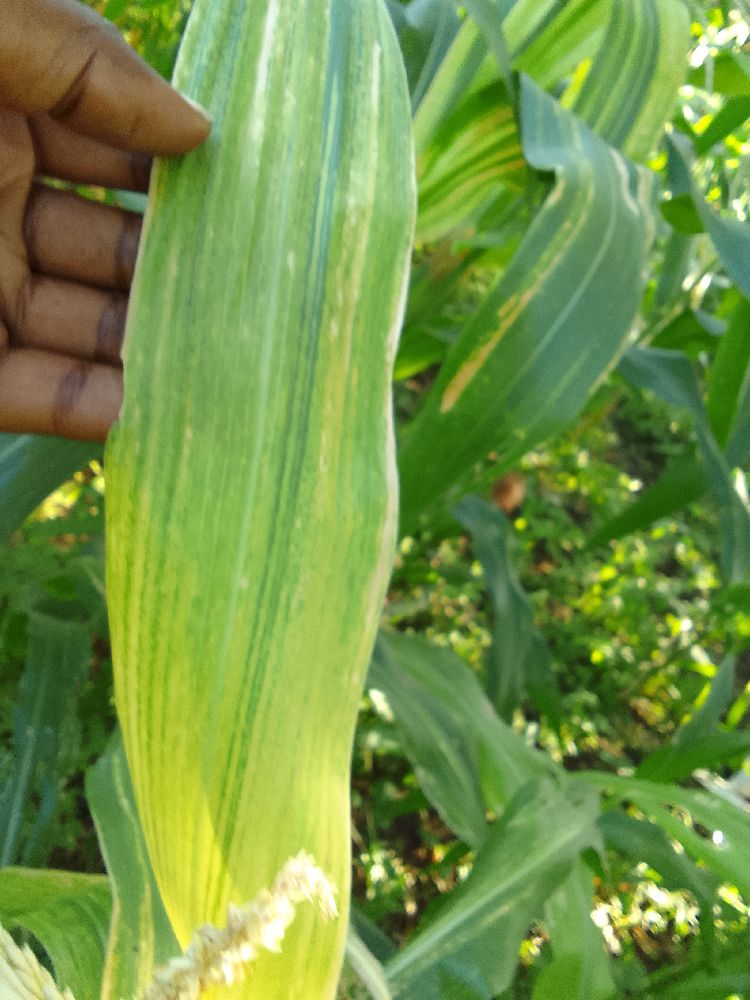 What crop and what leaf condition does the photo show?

maize, maize lethal necrosis
